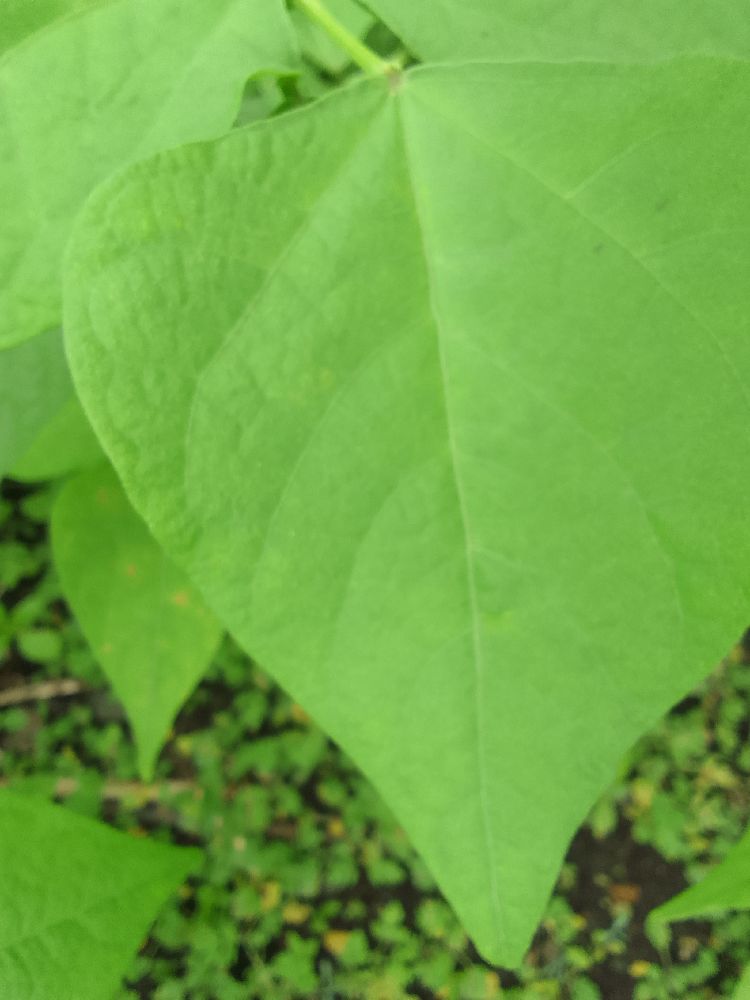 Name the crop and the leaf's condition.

common bean, healthy
